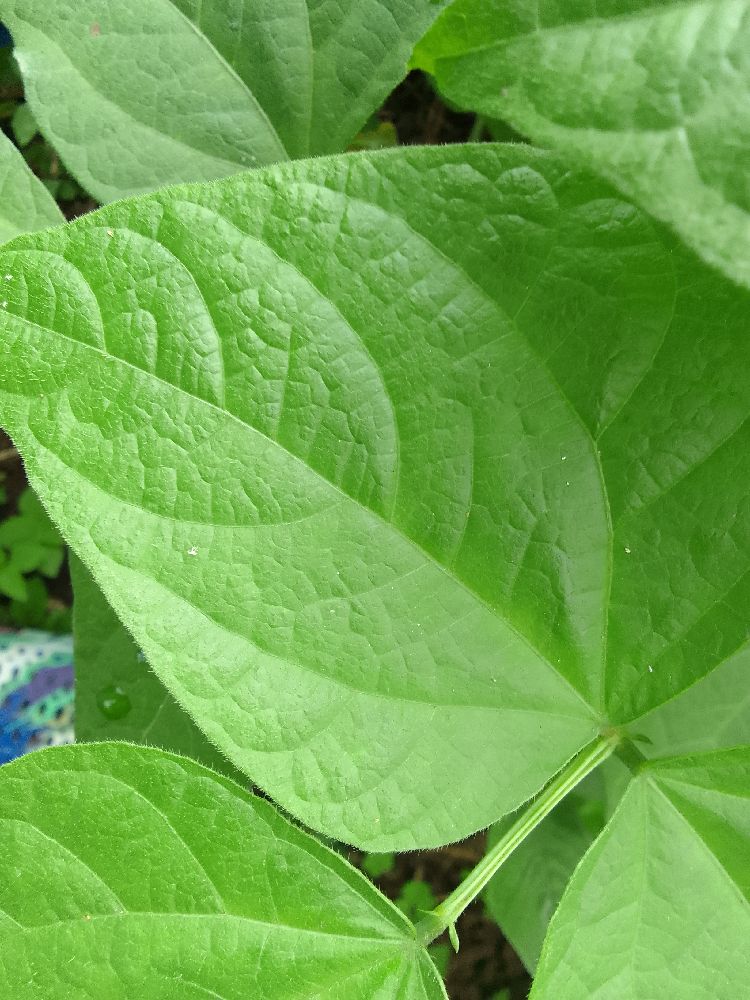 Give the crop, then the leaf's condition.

common bean, healthy
